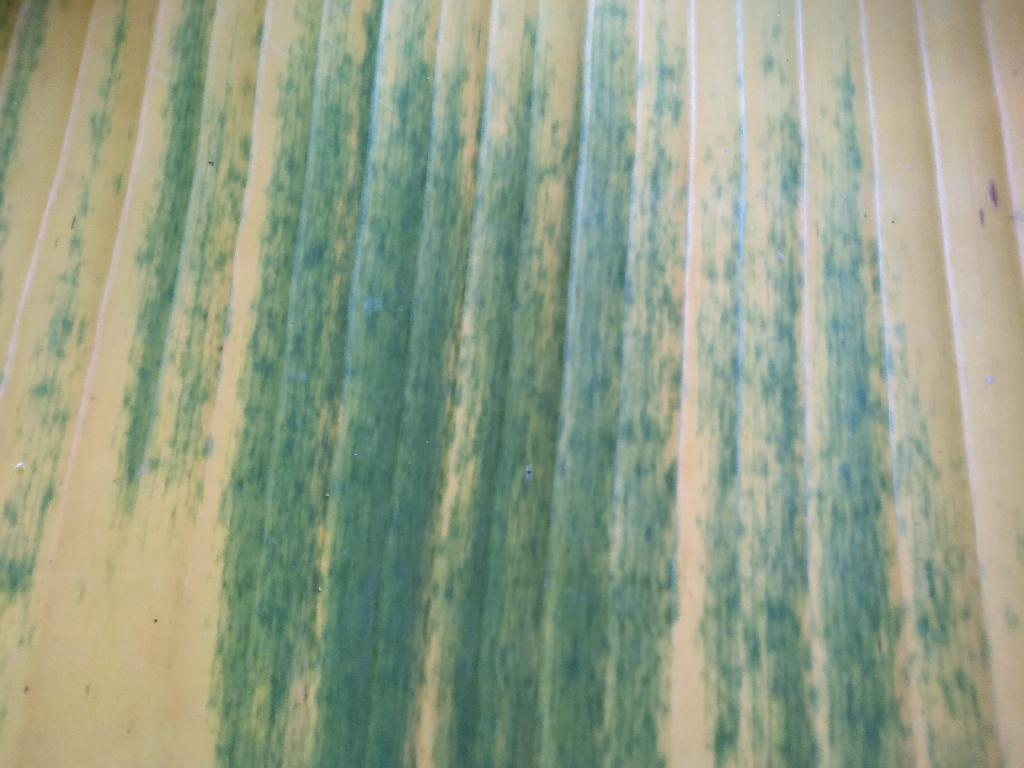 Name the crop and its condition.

banana, fusarium wilt race 1
